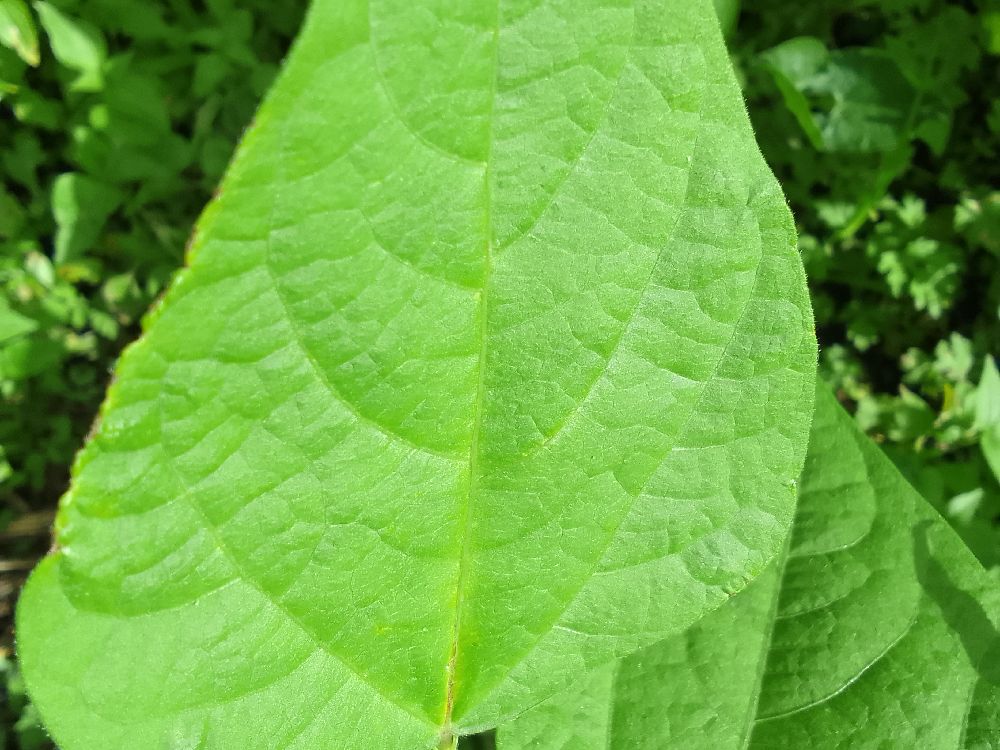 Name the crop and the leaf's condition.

common bean, healthy
